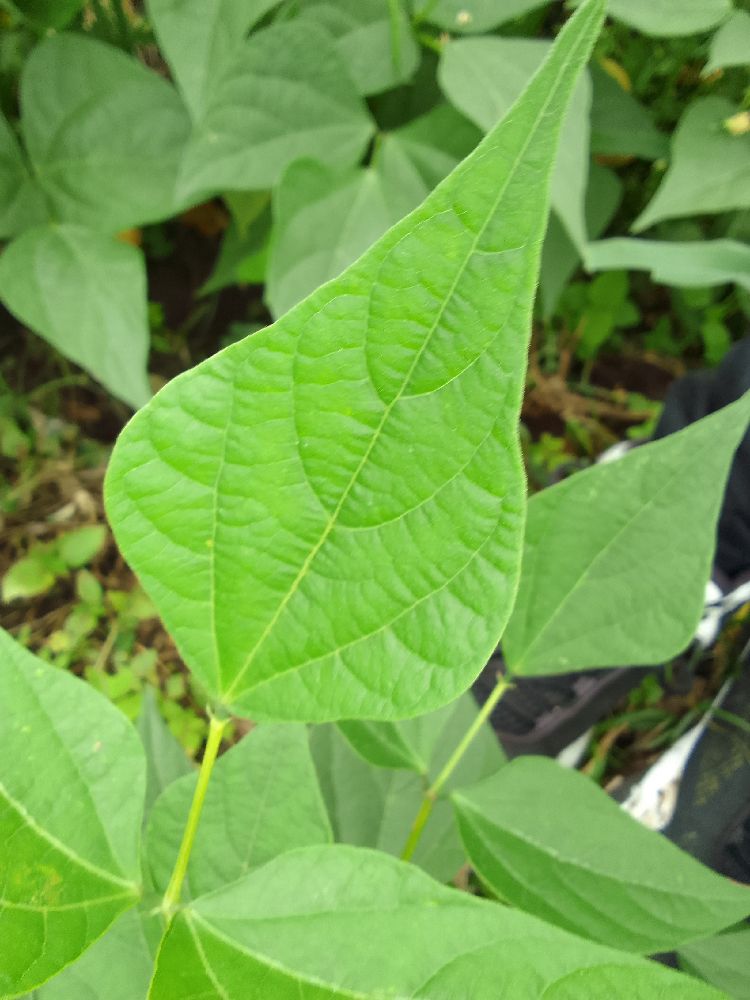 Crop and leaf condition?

common bean, healthy
